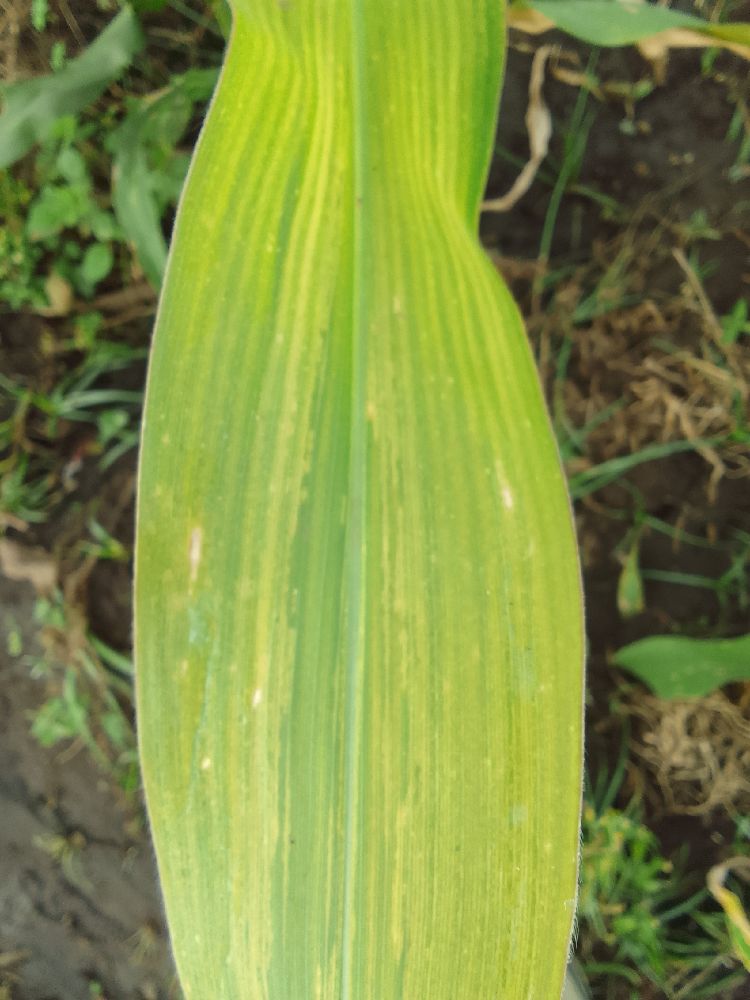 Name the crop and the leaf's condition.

maize, maize lethal necrosis
